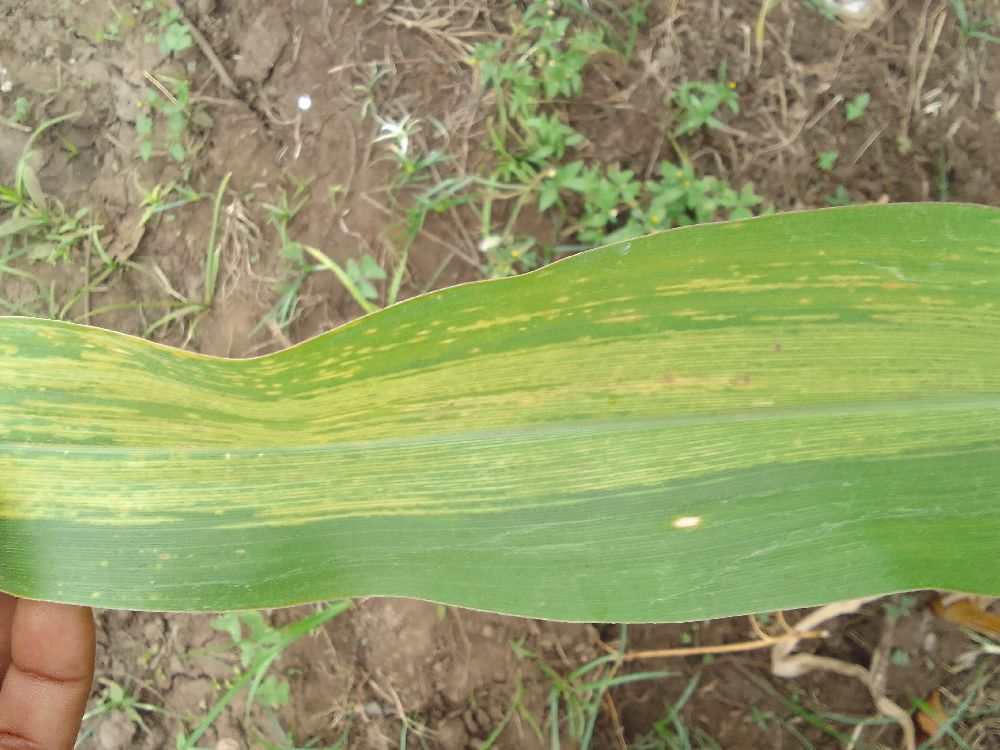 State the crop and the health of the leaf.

maize, maize lethal necrosis
